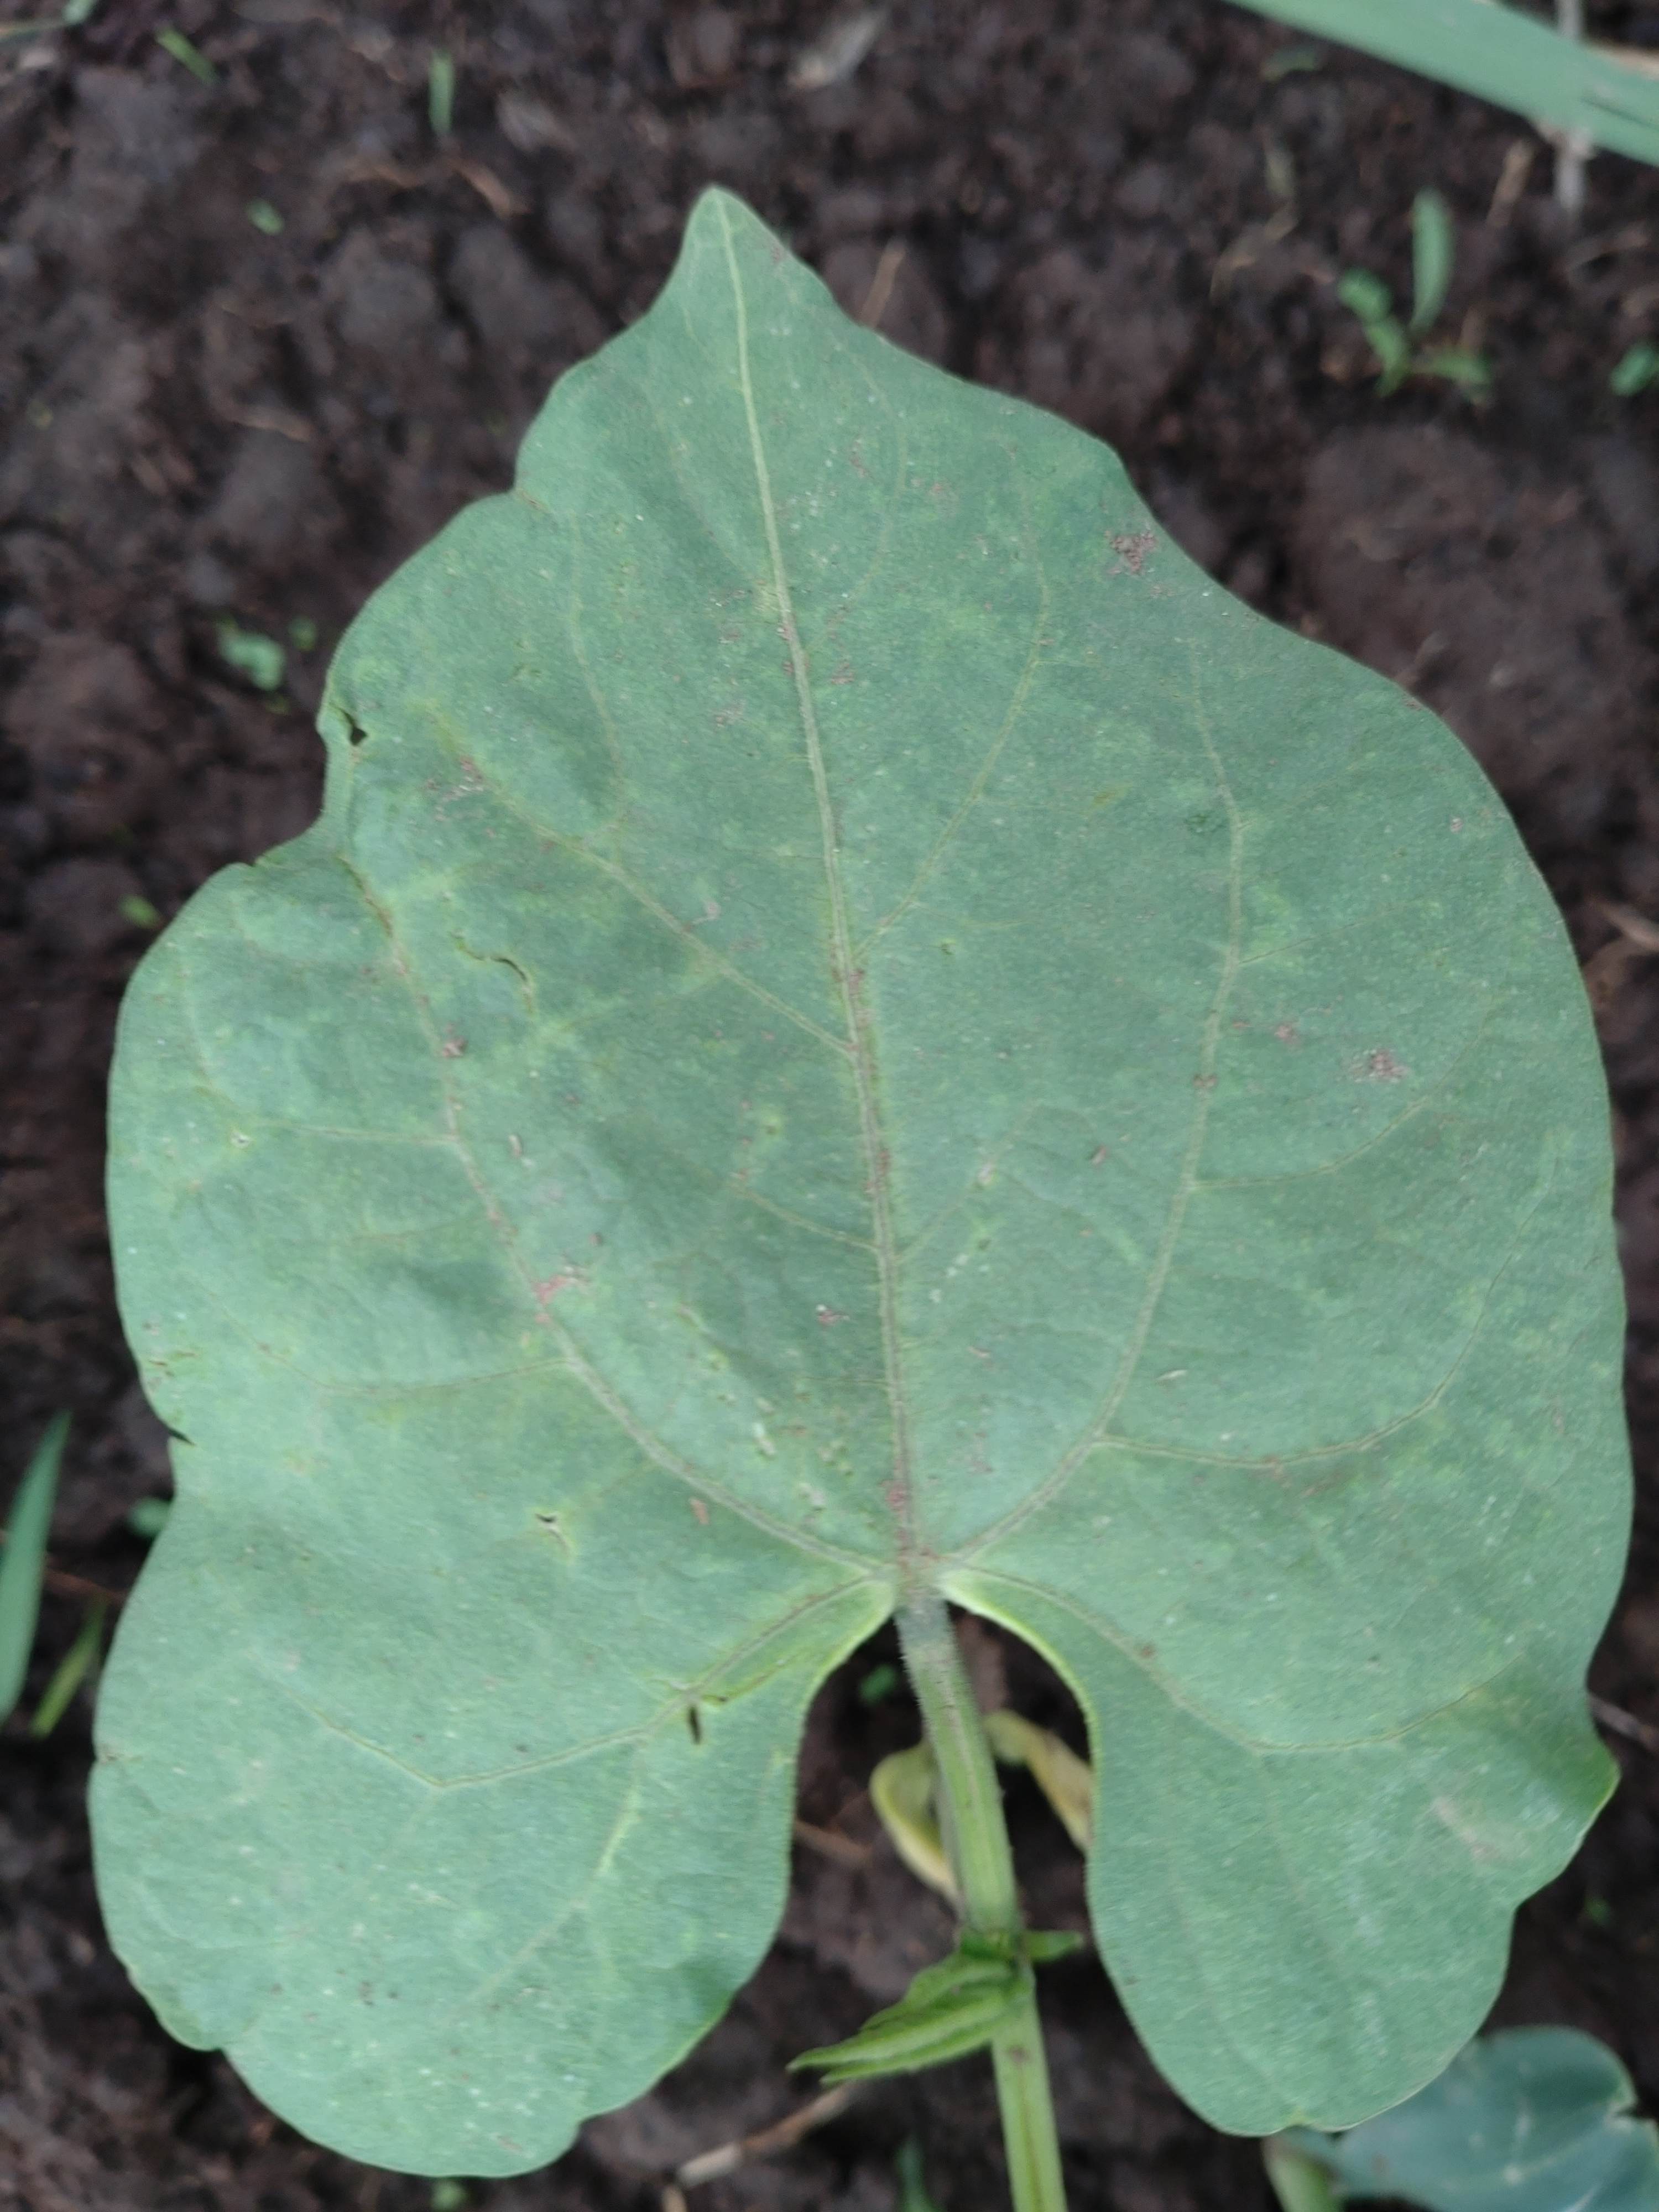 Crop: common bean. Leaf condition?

healthy
